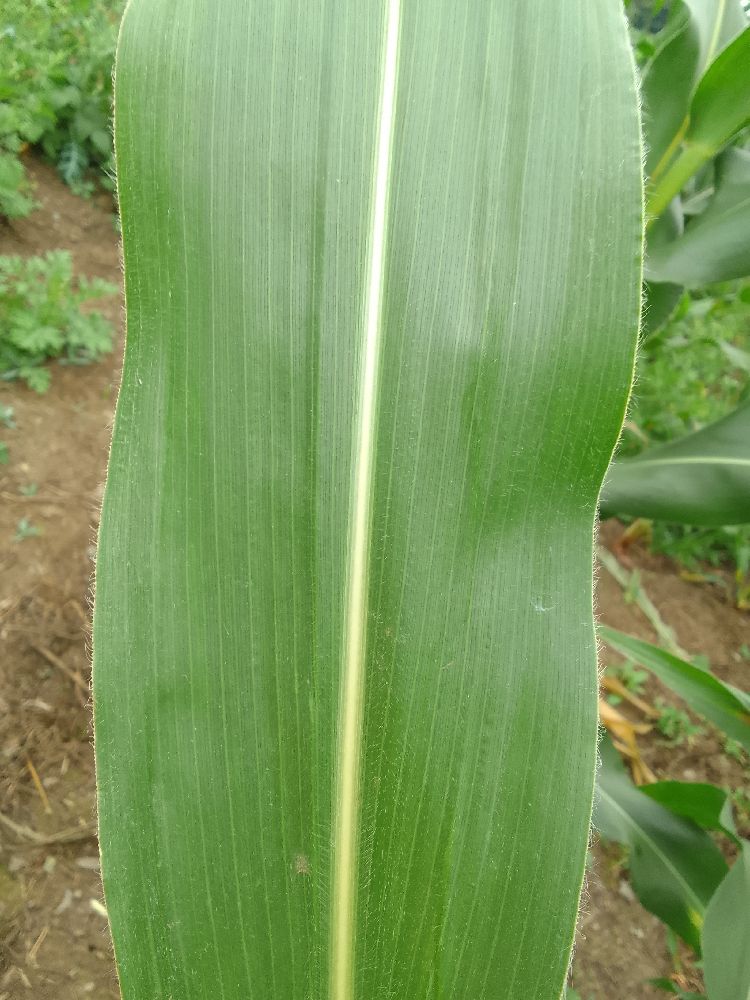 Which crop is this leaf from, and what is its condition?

maize, healthy
